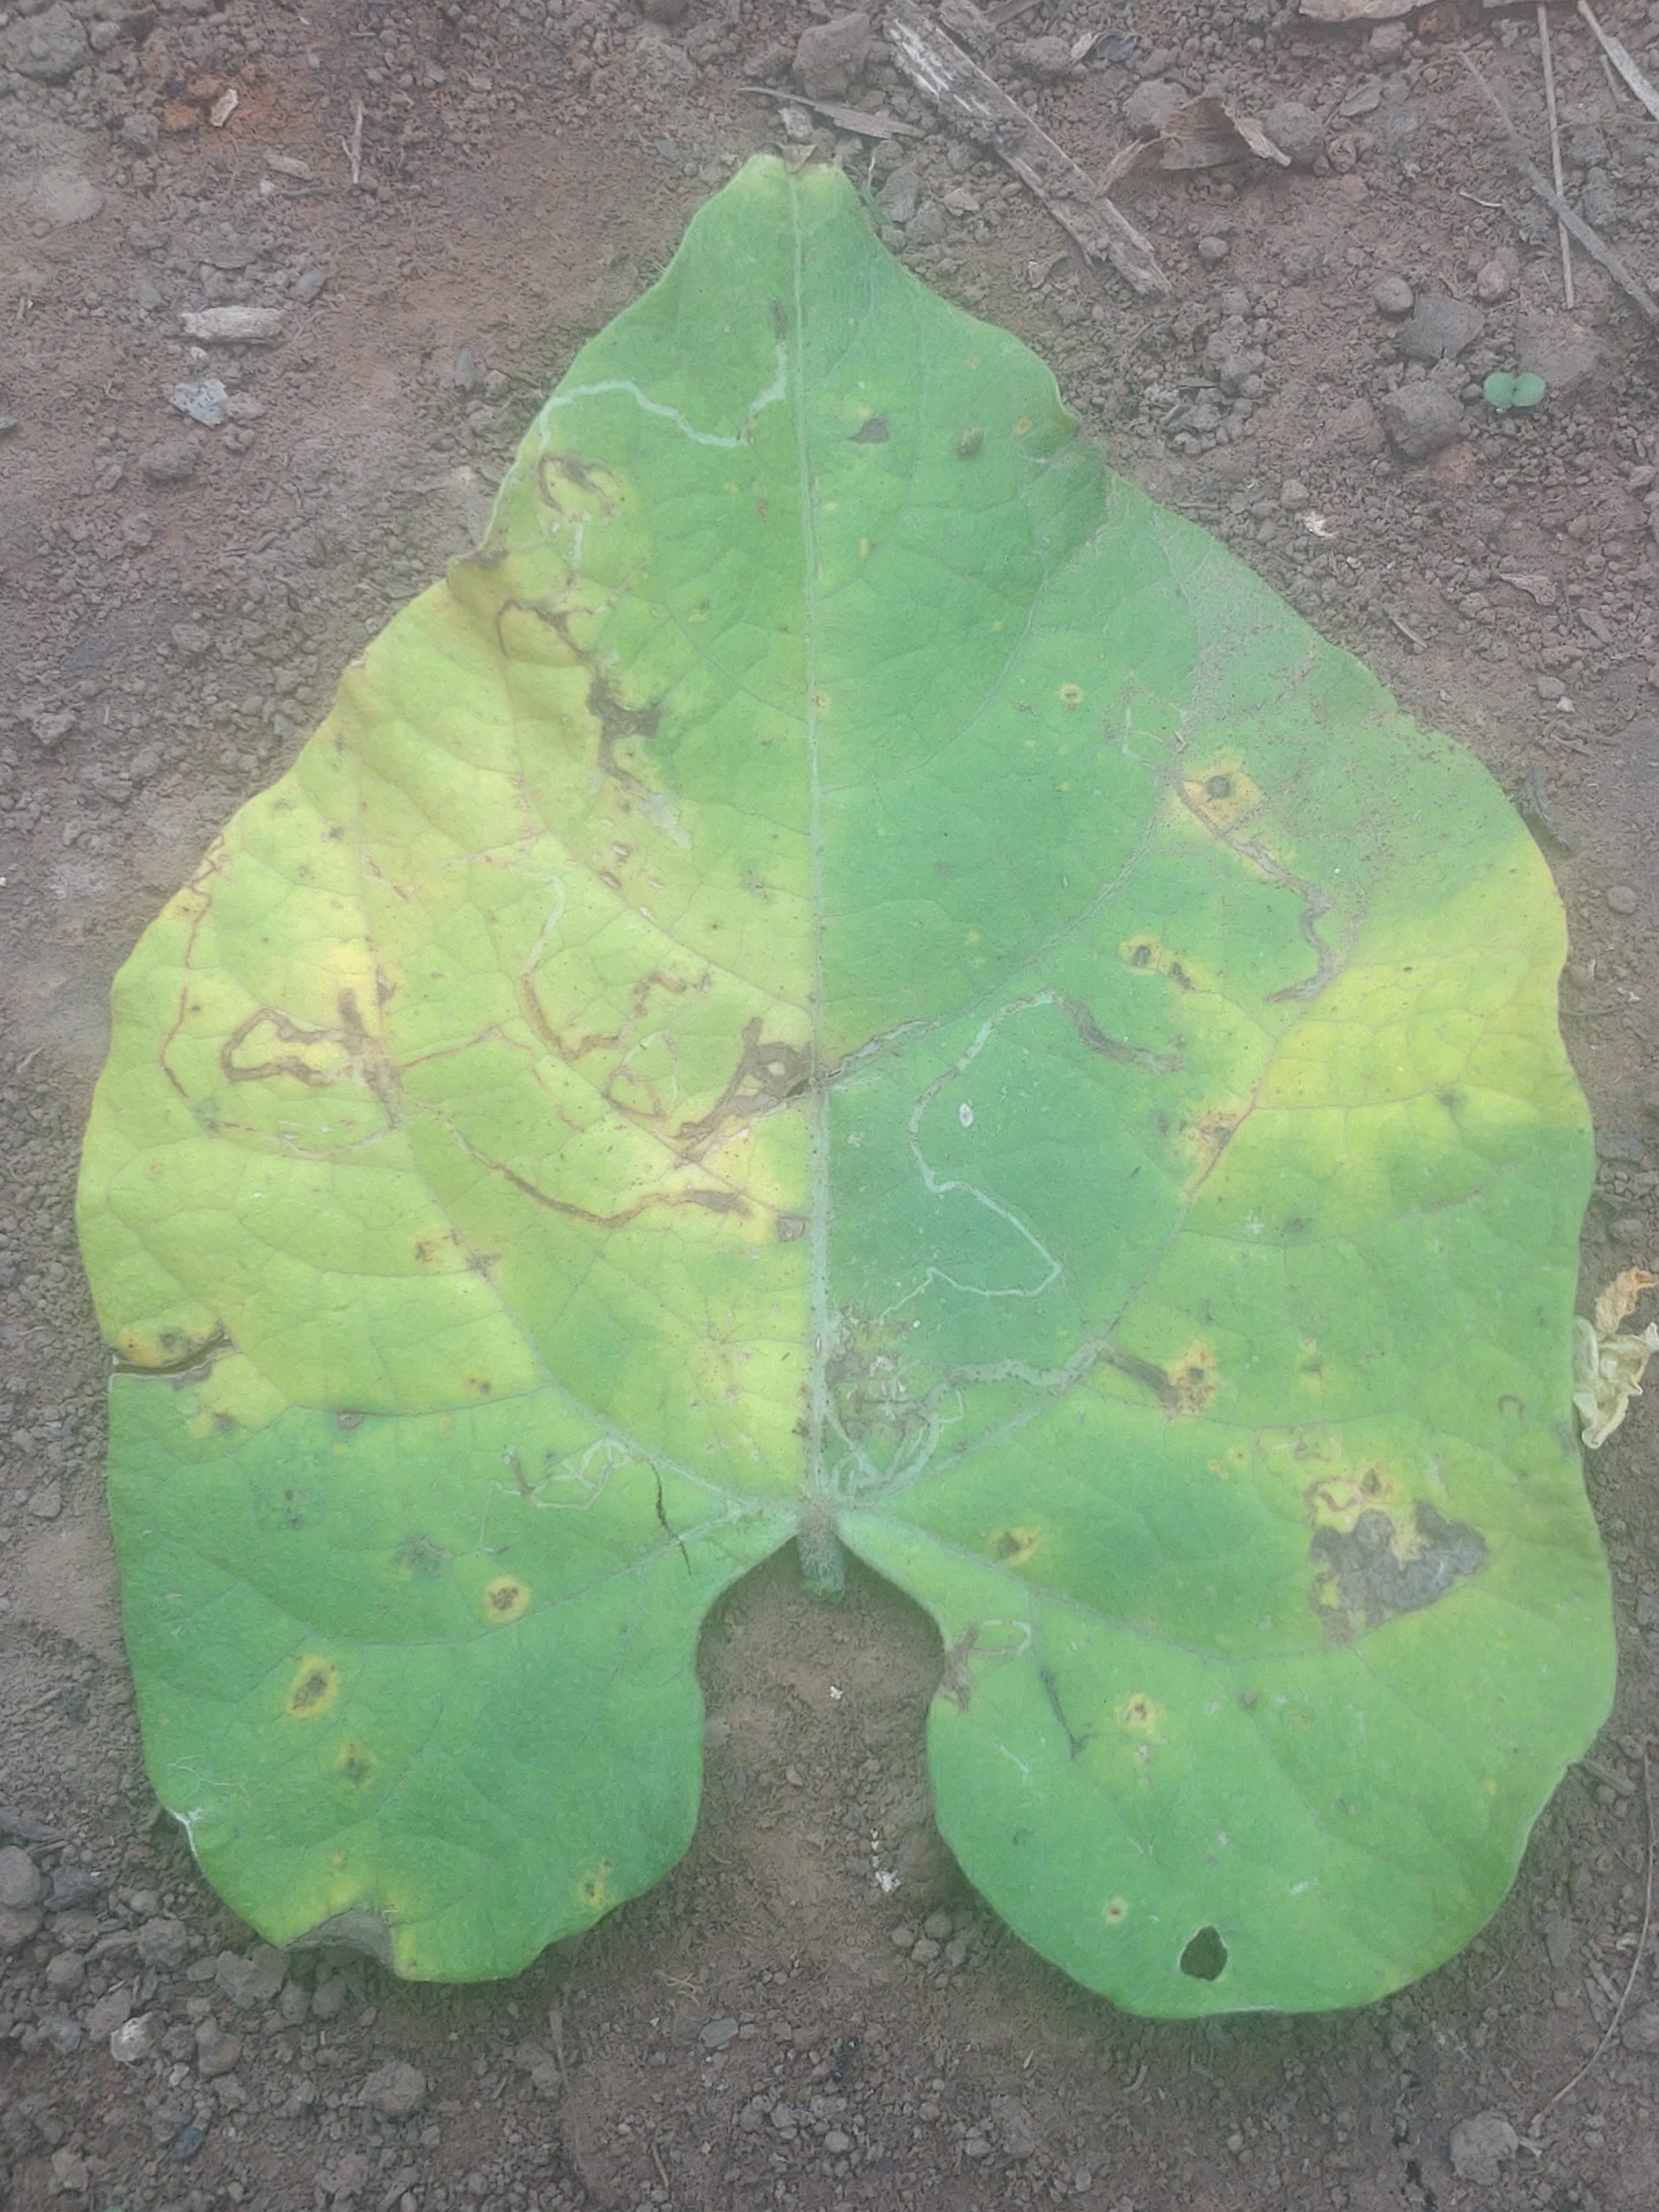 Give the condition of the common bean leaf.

anthracnose
